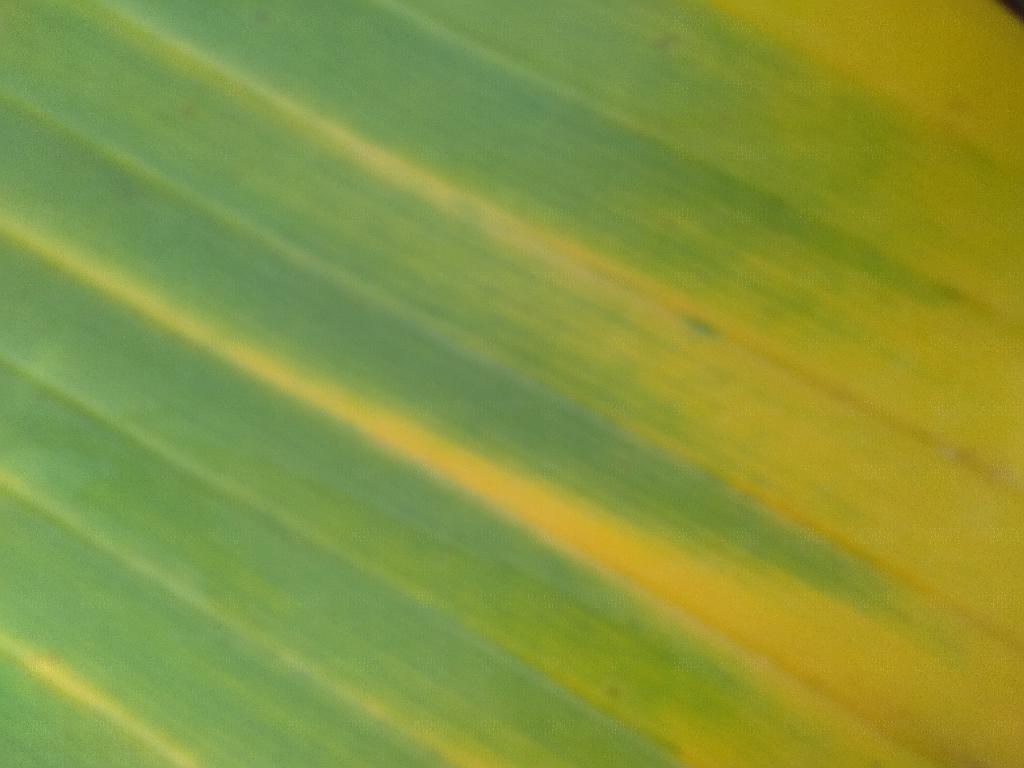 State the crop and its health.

banana, fusarium wilt race 1
